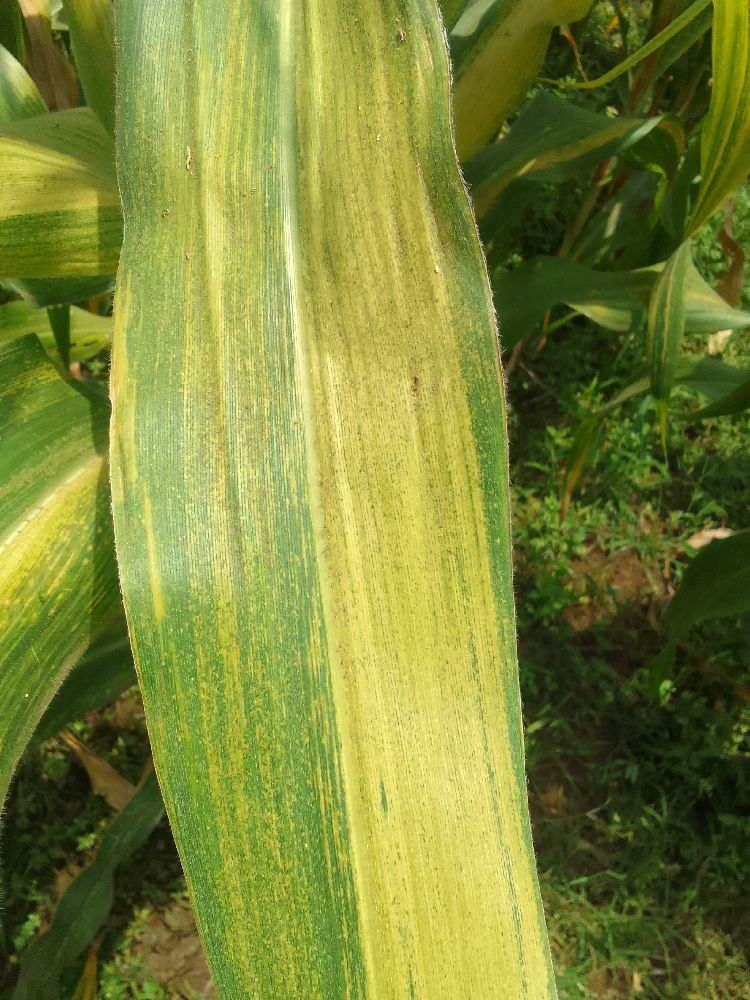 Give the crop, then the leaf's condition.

maize, maize lethal necrosis
